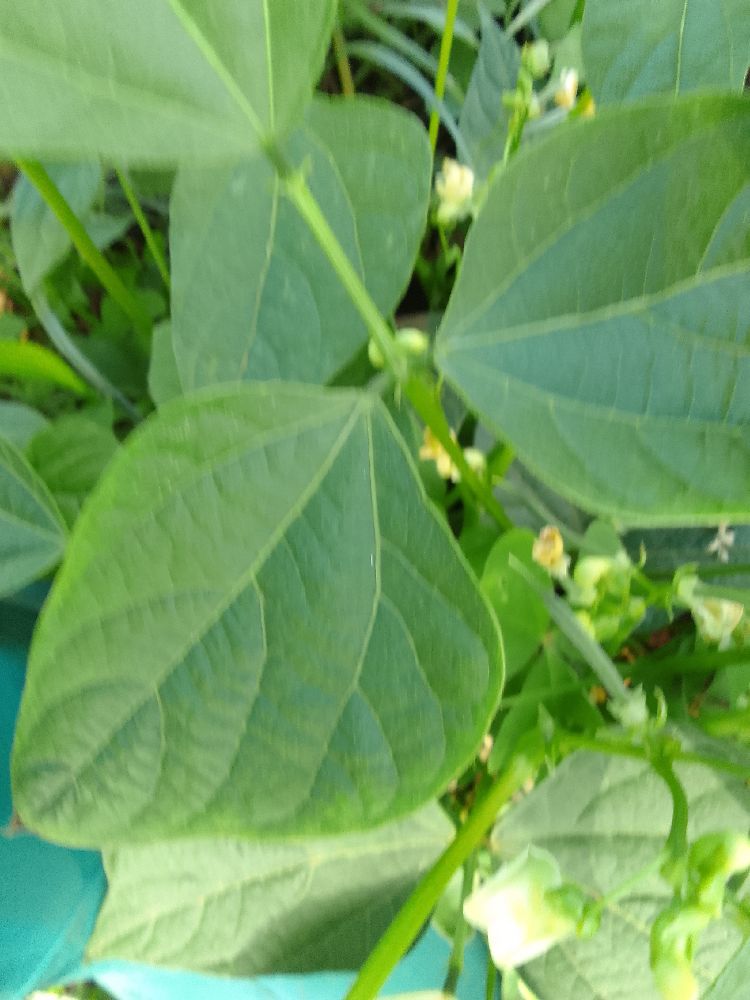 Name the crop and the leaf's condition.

common bean, healthy
